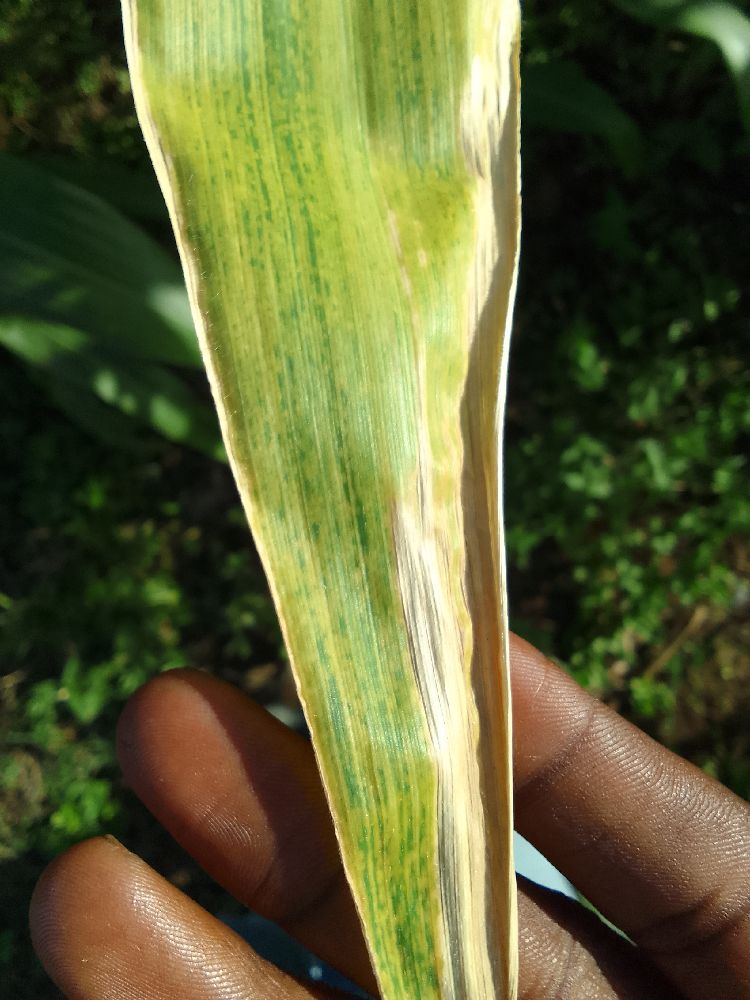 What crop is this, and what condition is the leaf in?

maize, maize lethal necrosis
